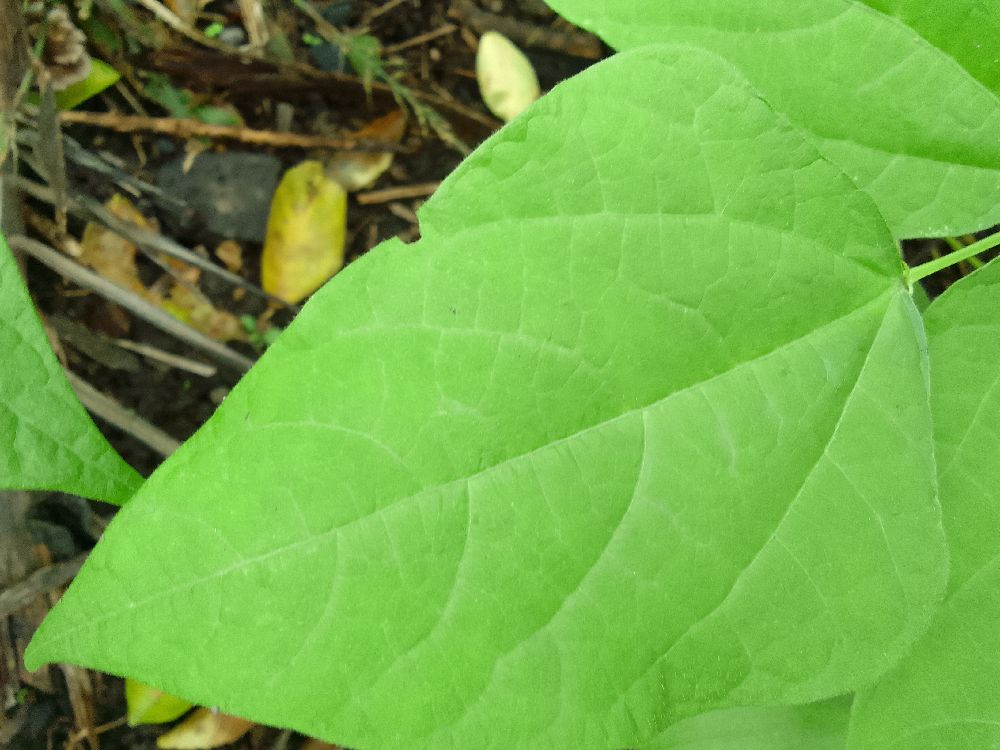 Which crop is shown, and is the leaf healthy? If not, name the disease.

common bean, healthy
